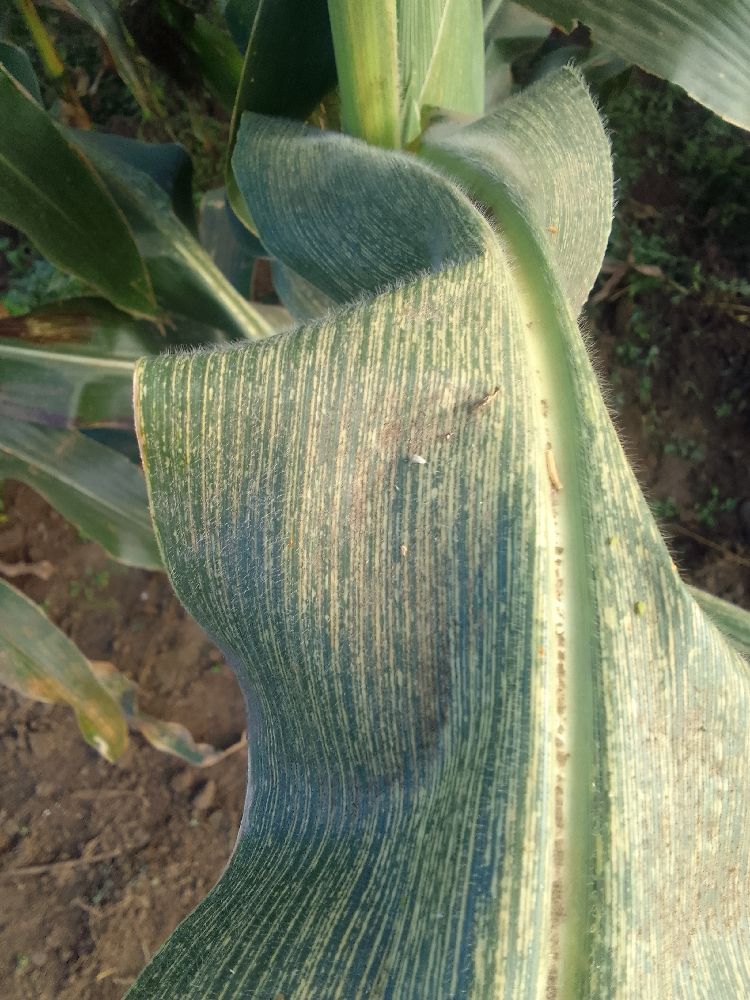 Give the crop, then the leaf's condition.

maize, maize streak virus
